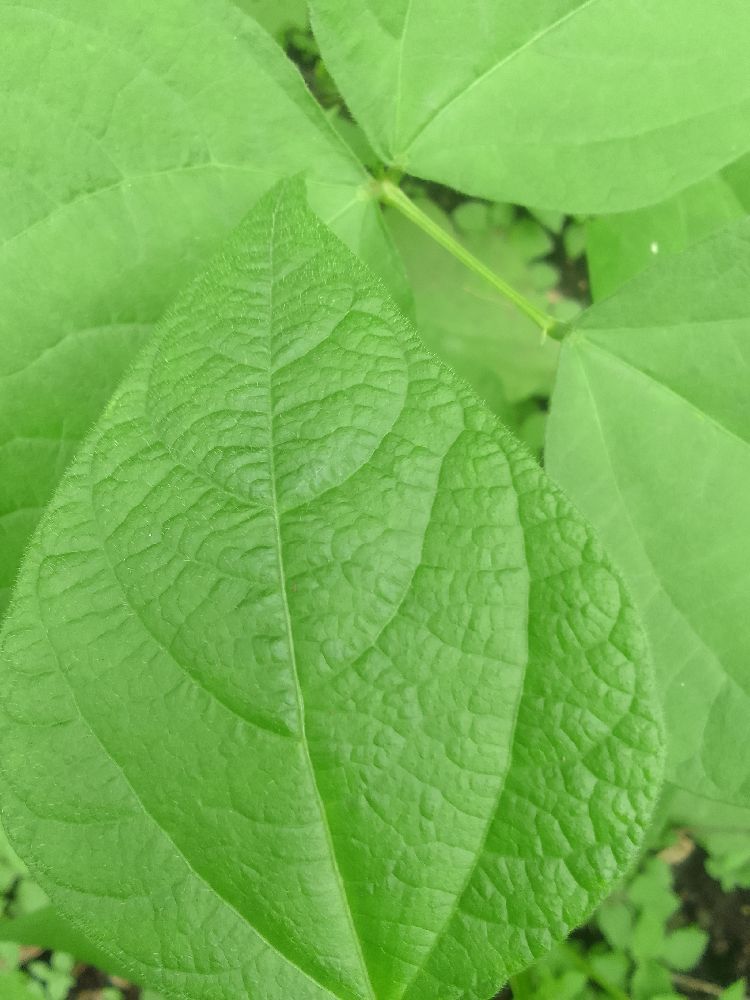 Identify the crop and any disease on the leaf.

common bean, healthy
